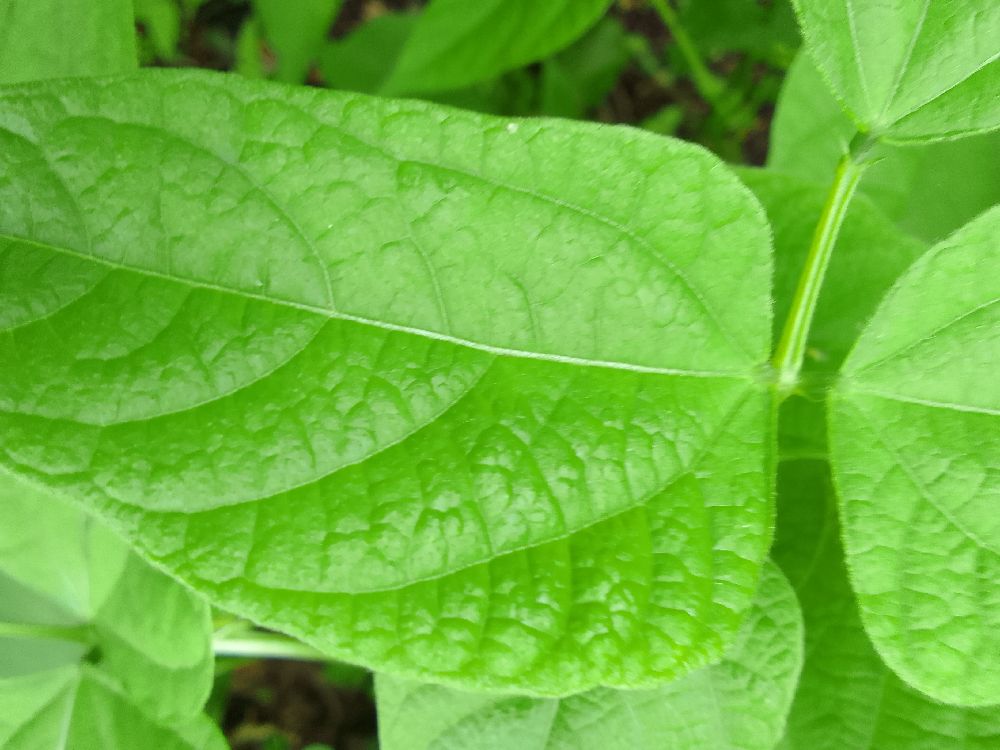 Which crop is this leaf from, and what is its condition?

common bean, healthy
